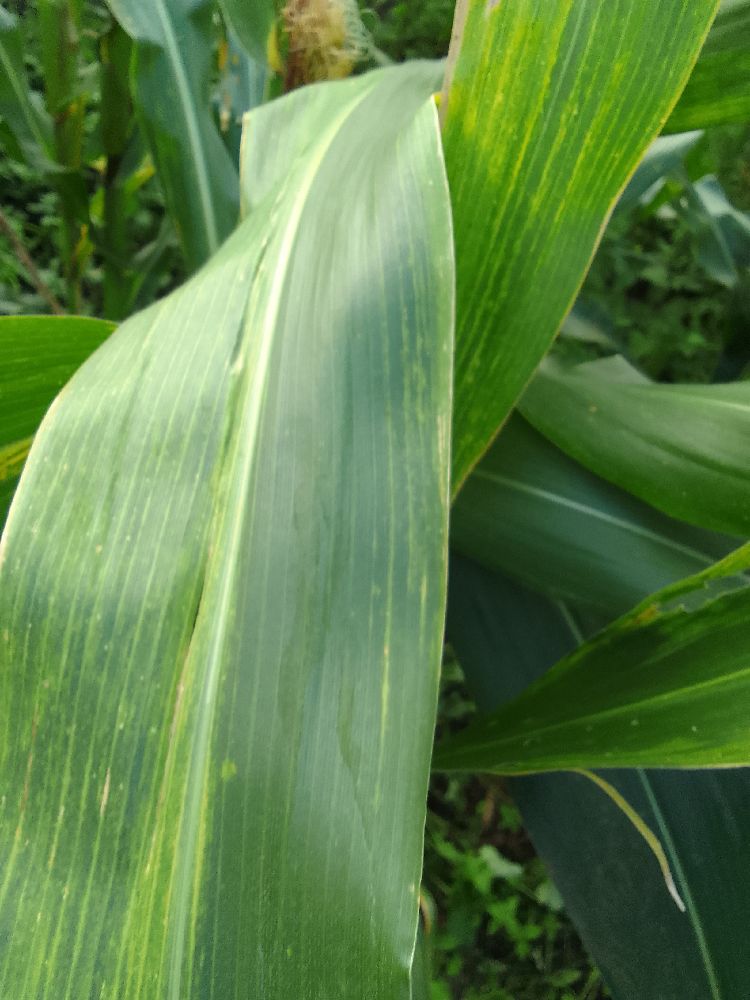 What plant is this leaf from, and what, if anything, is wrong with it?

maize, maize lethal necrosis
